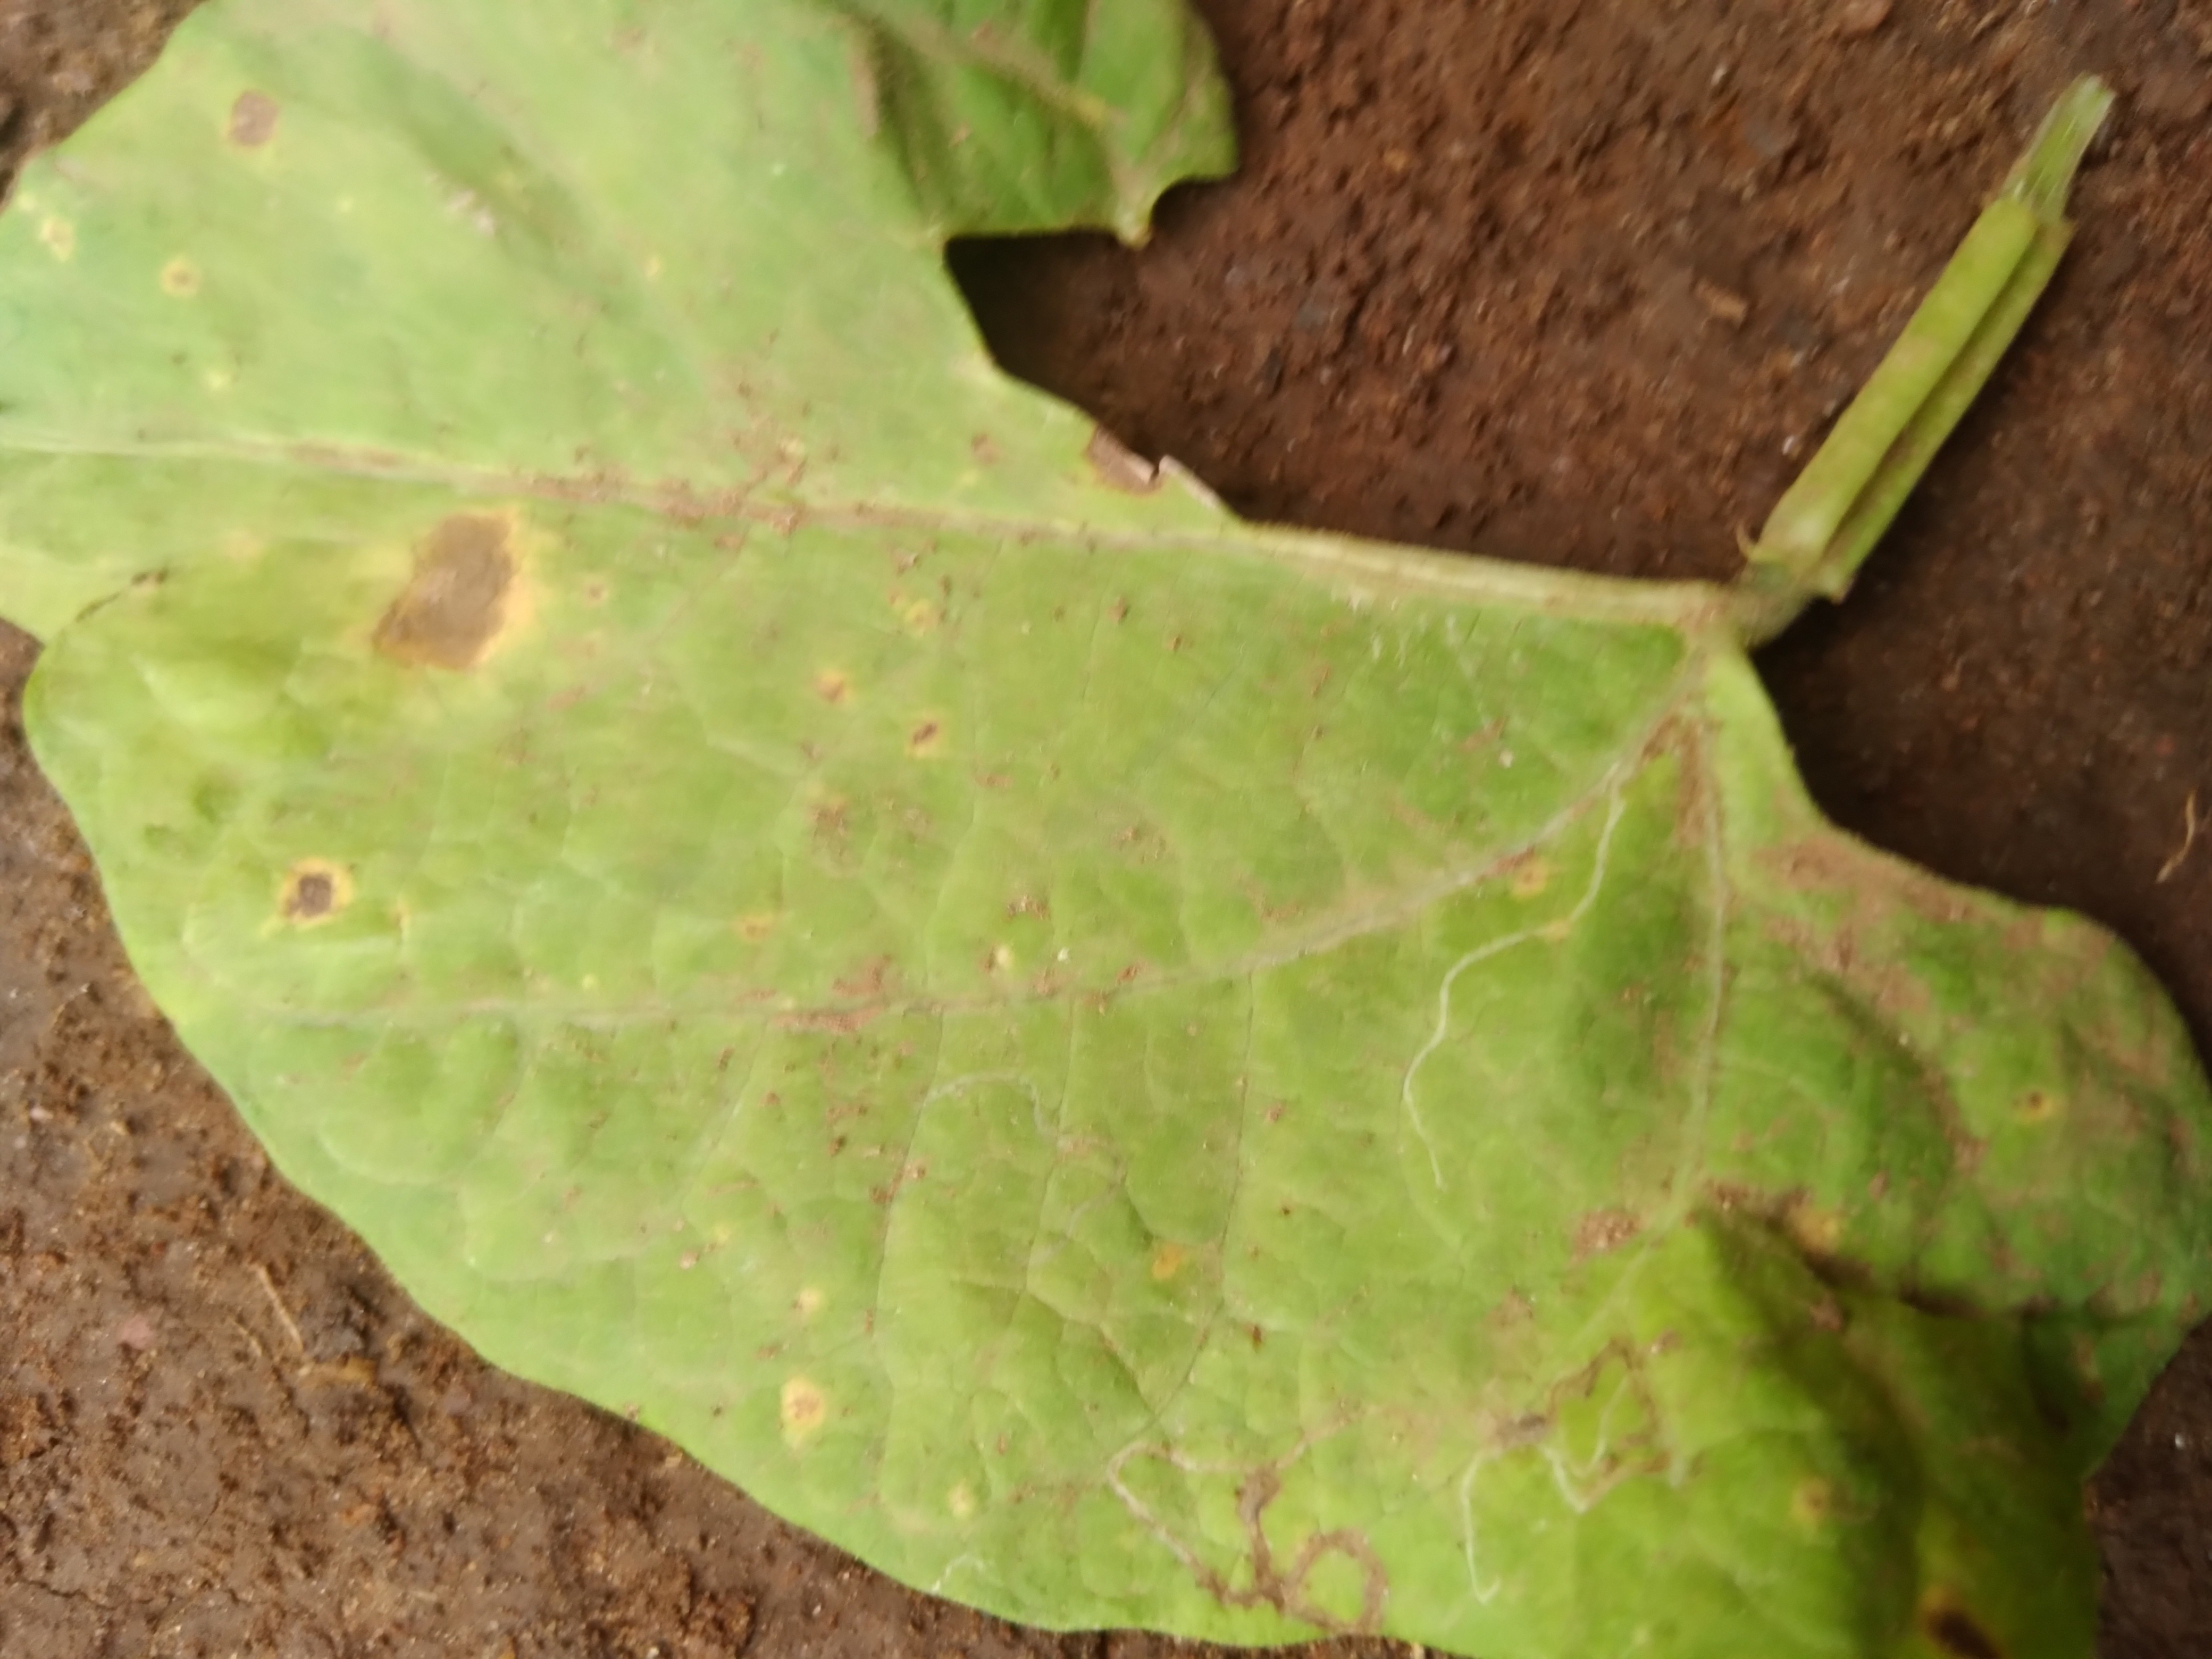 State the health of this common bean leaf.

rust
